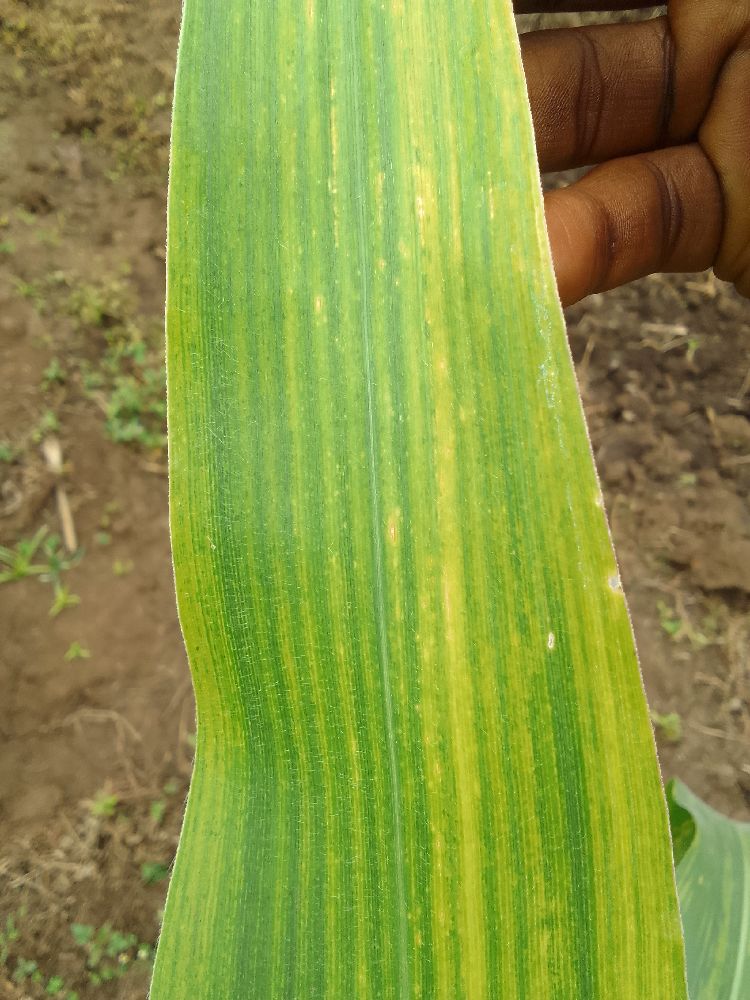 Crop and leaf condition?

maize, maize lethal necrosis
